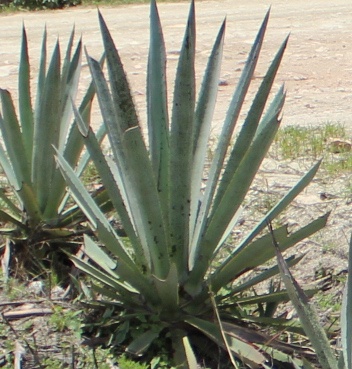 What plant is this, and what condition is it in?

agave, small
